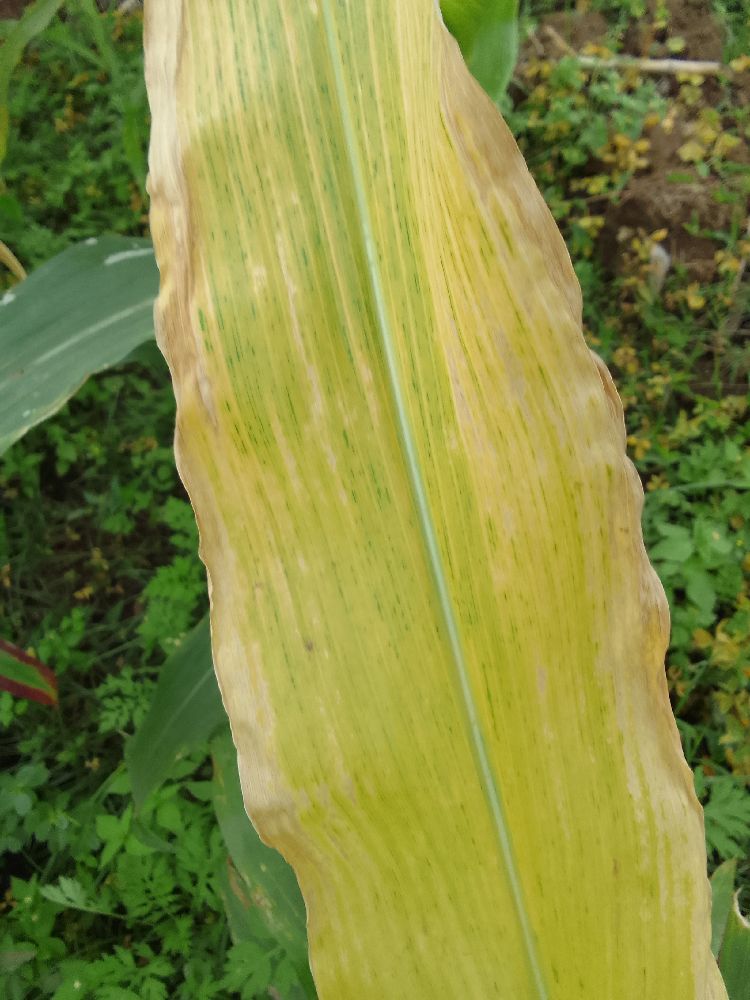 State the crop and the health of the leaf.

maize, maize lethal necrosis
